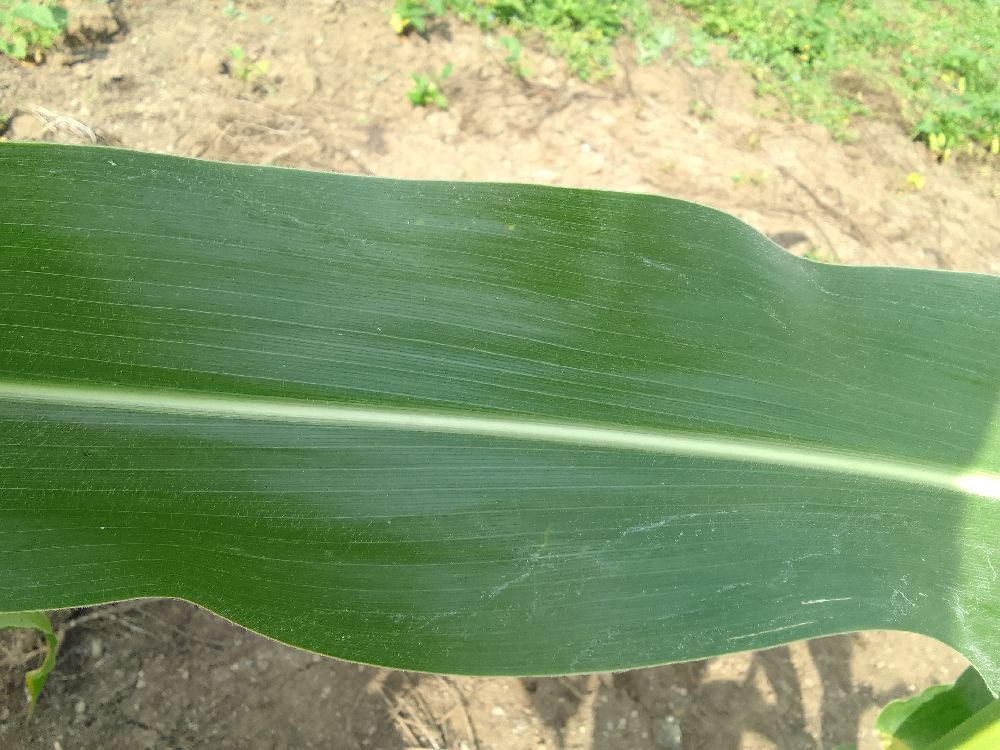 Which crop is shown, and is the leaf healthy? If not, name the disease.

maize, healthy
